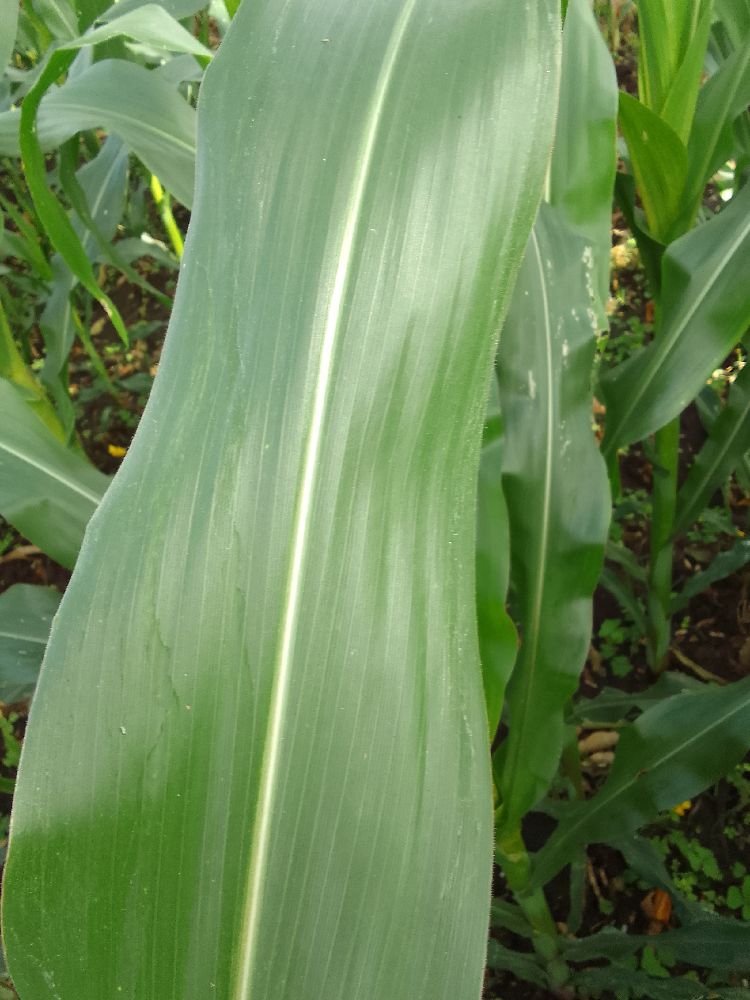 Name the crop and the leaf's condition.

maize, healthy
